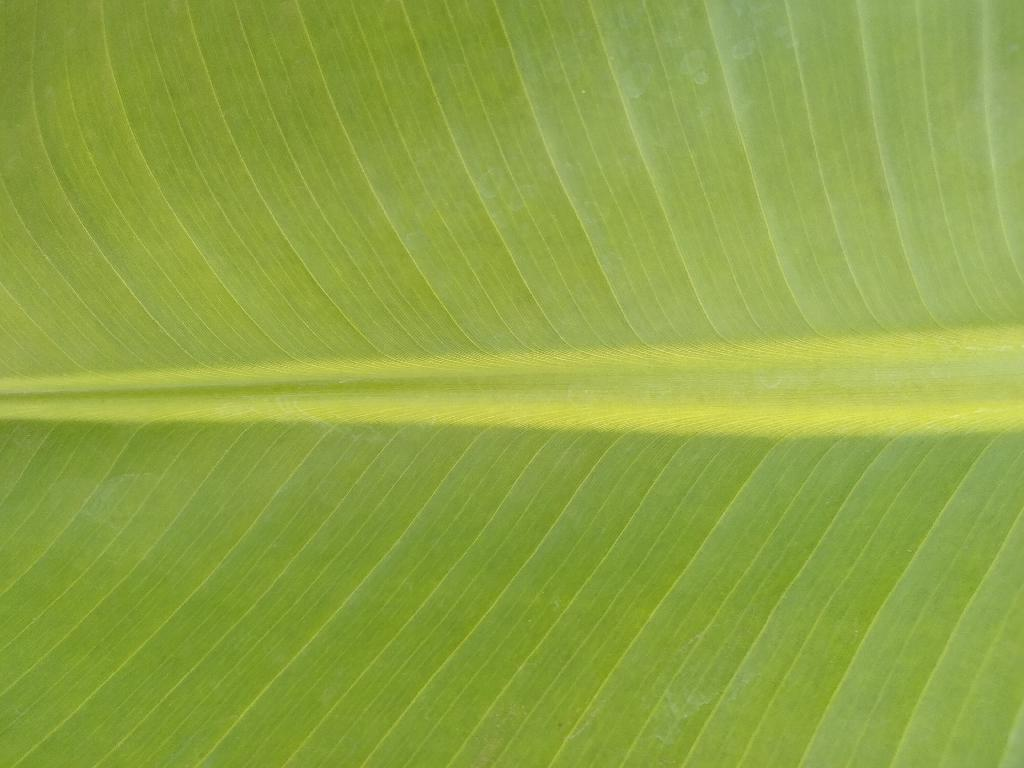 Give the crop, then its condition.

banana, healthy
